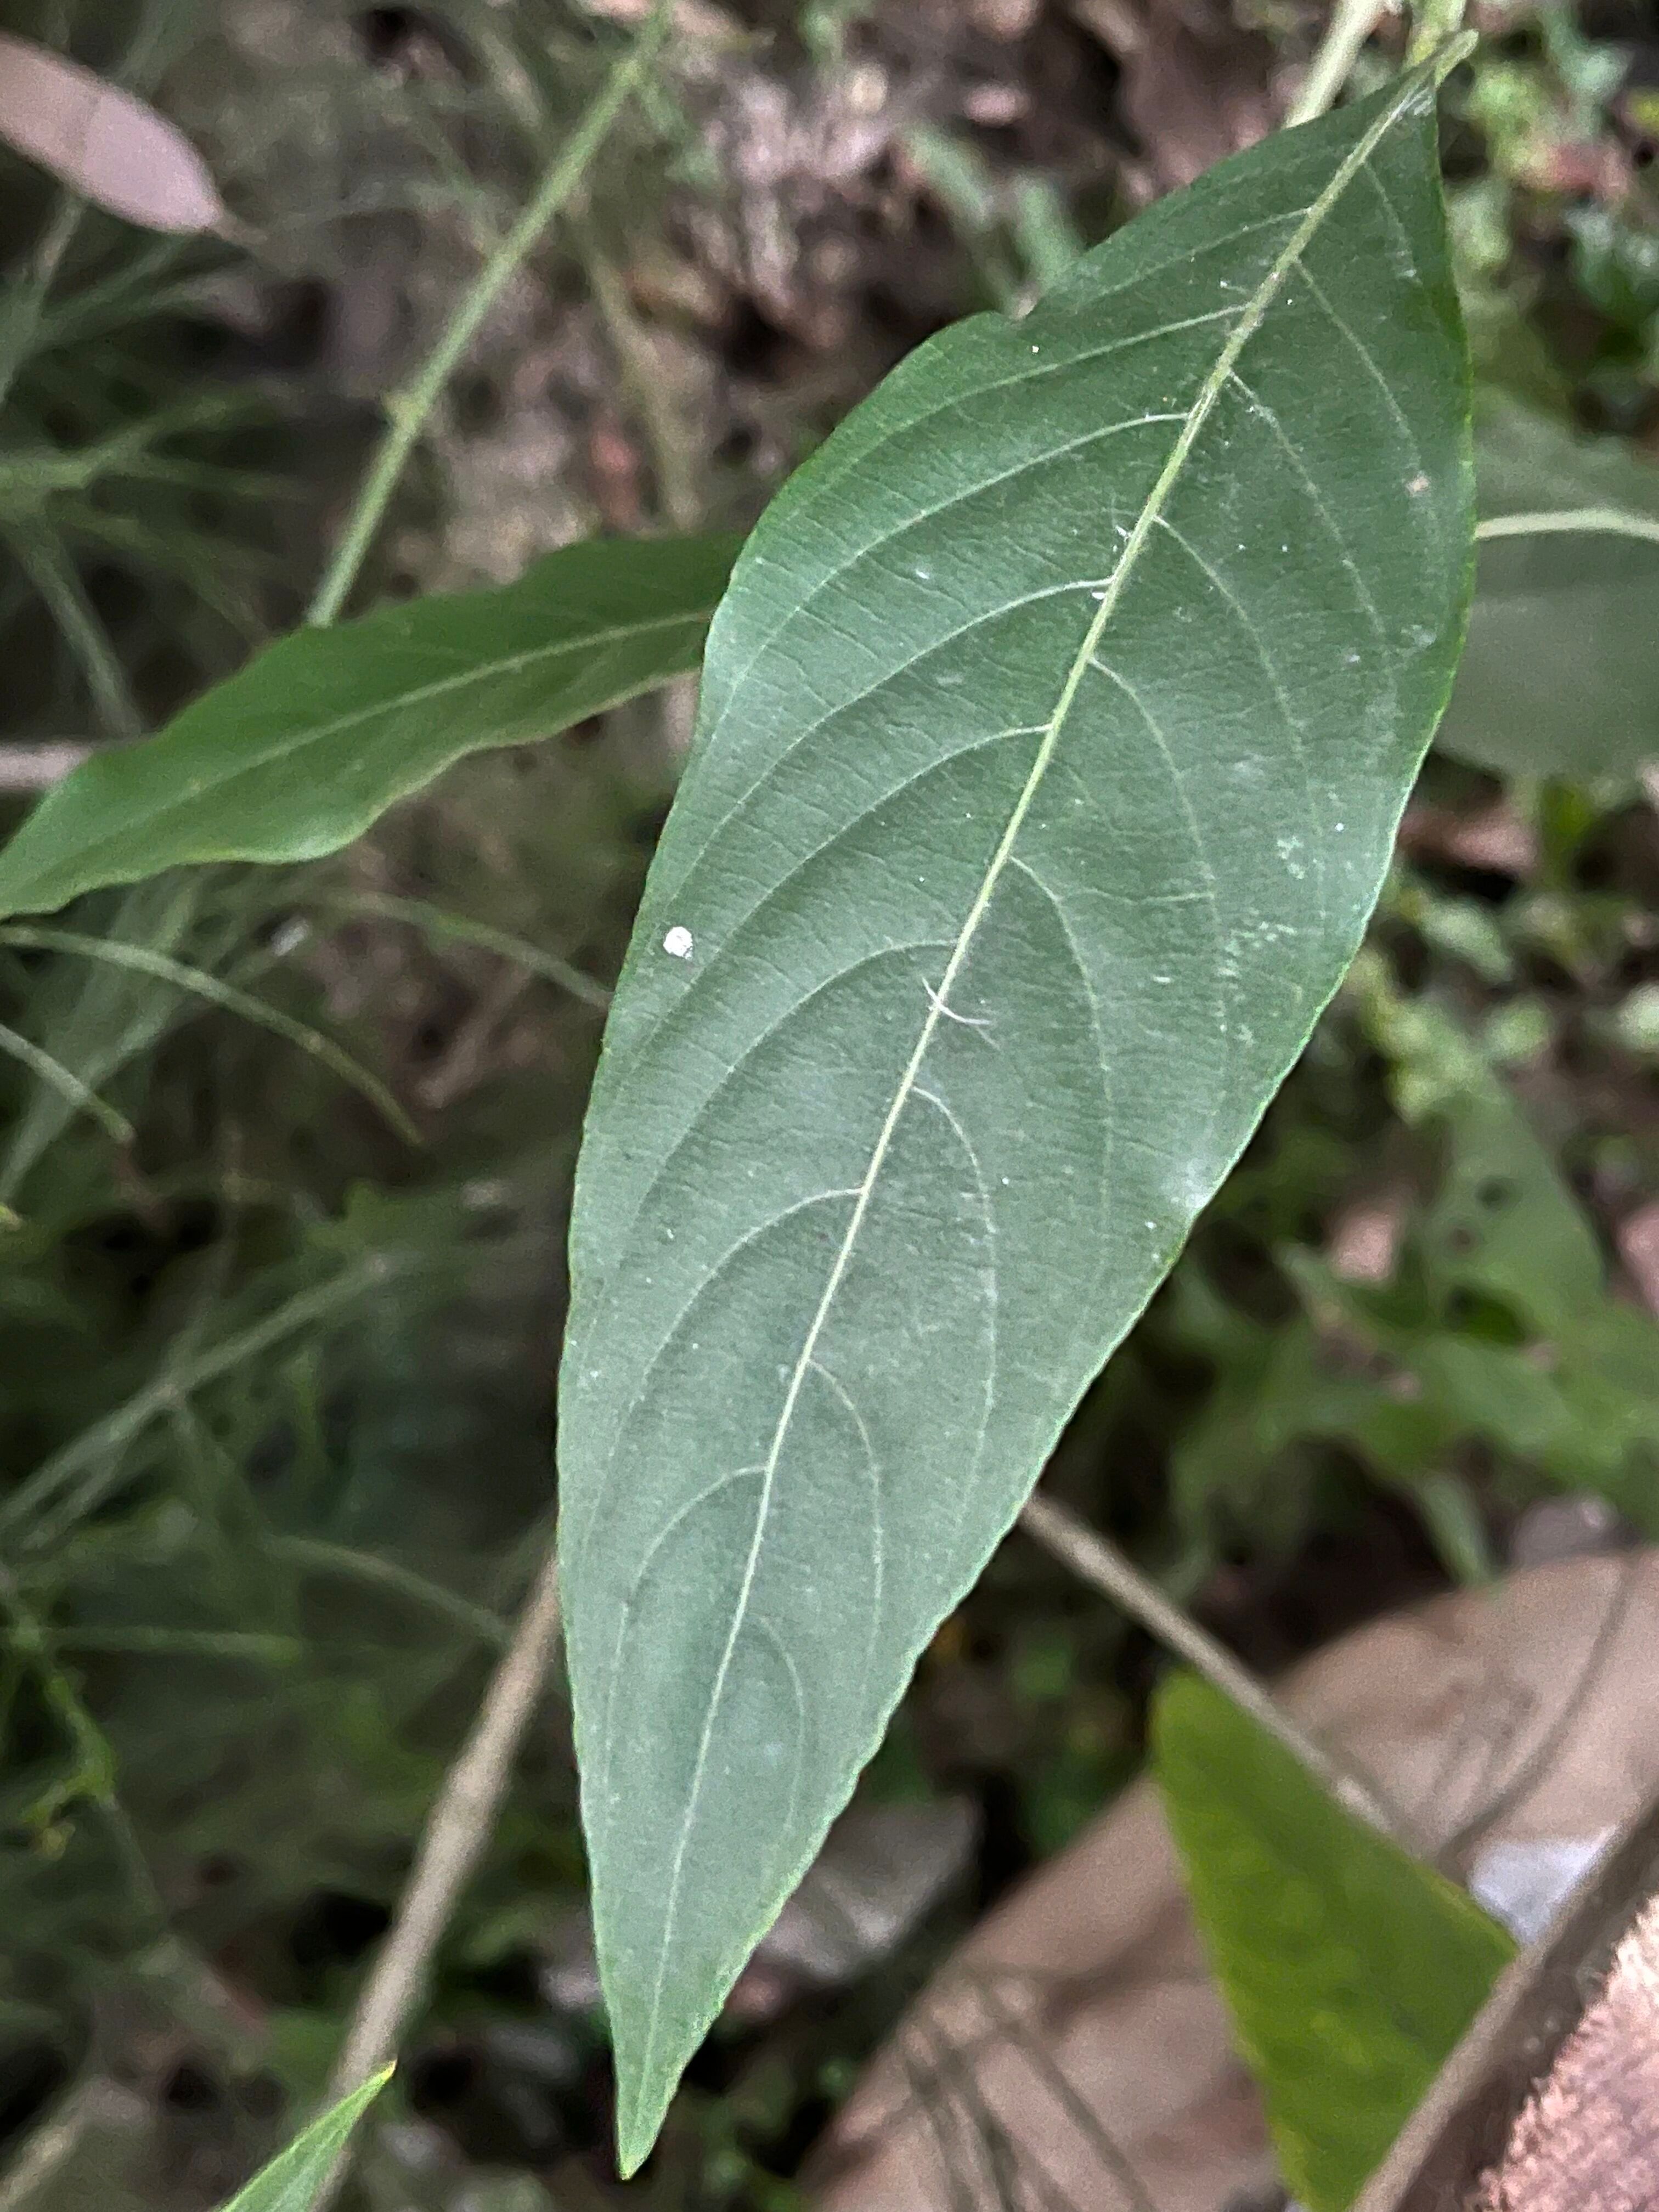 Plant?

vasaka
